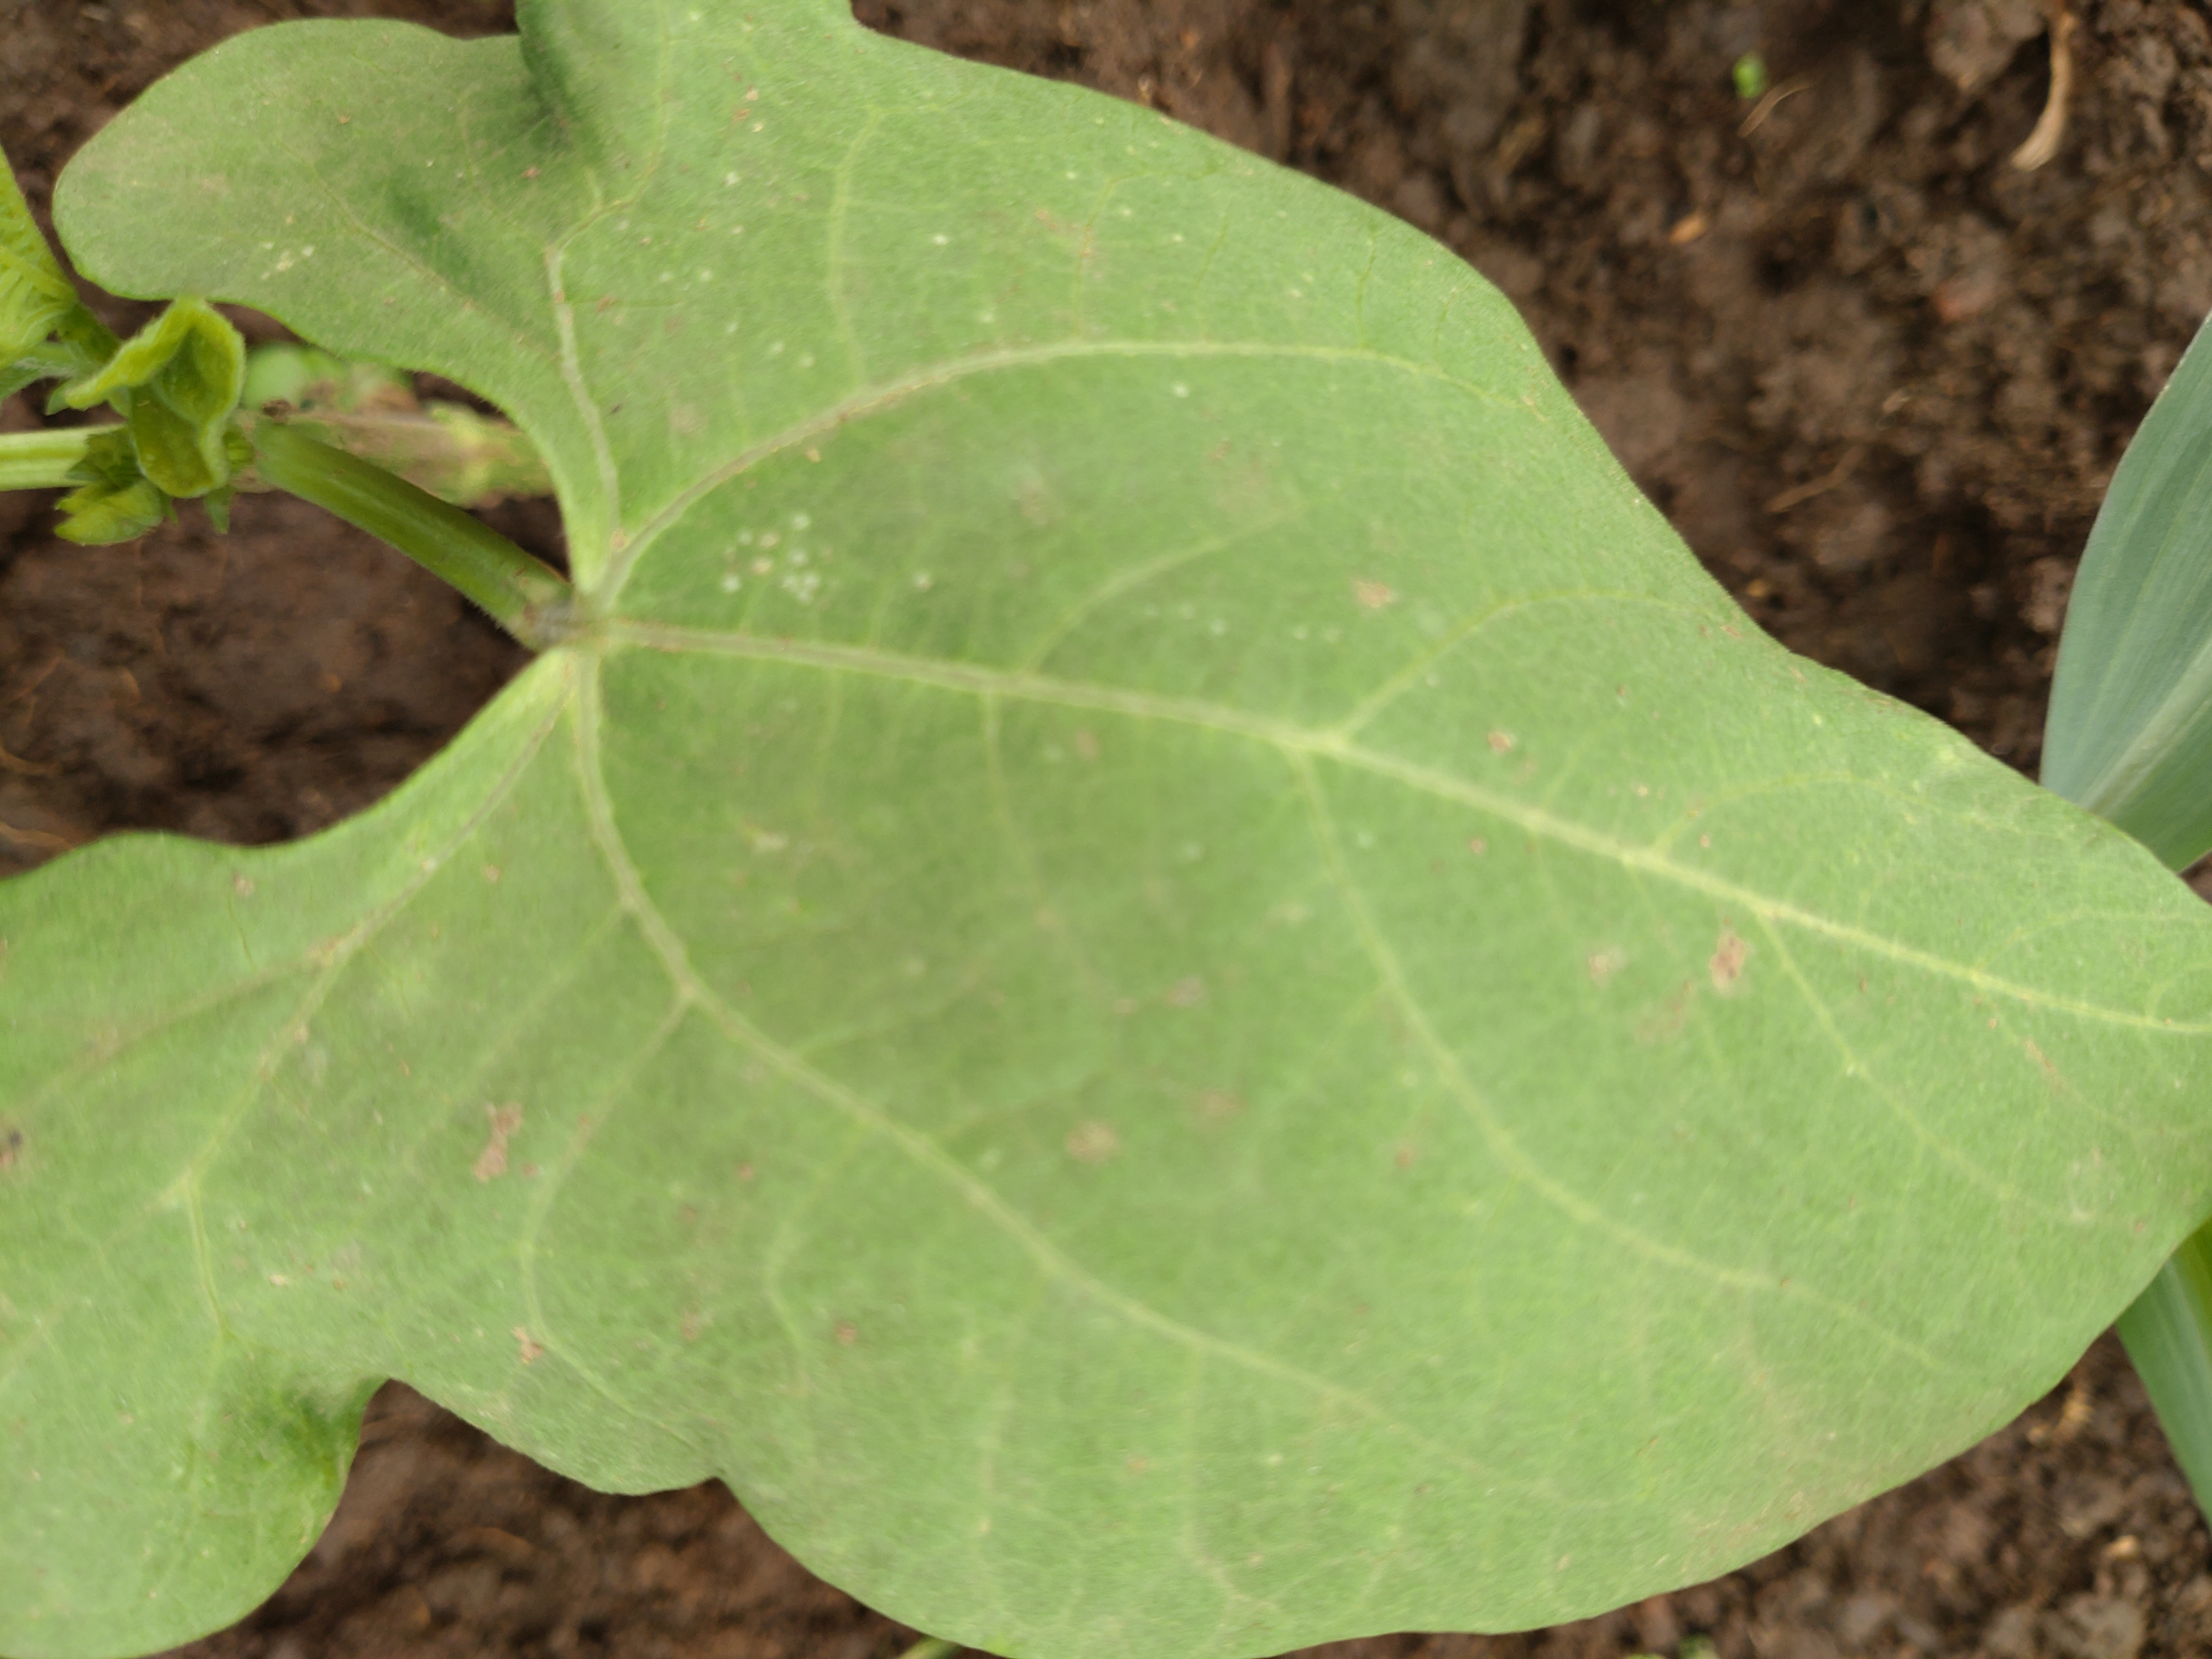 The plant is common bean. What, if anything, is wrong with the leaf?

healthy
